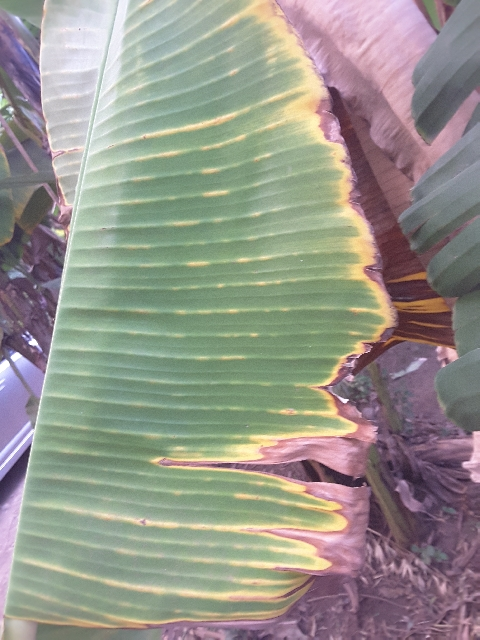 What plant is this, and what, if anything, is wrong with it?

banana, fusarium wilt race 1
